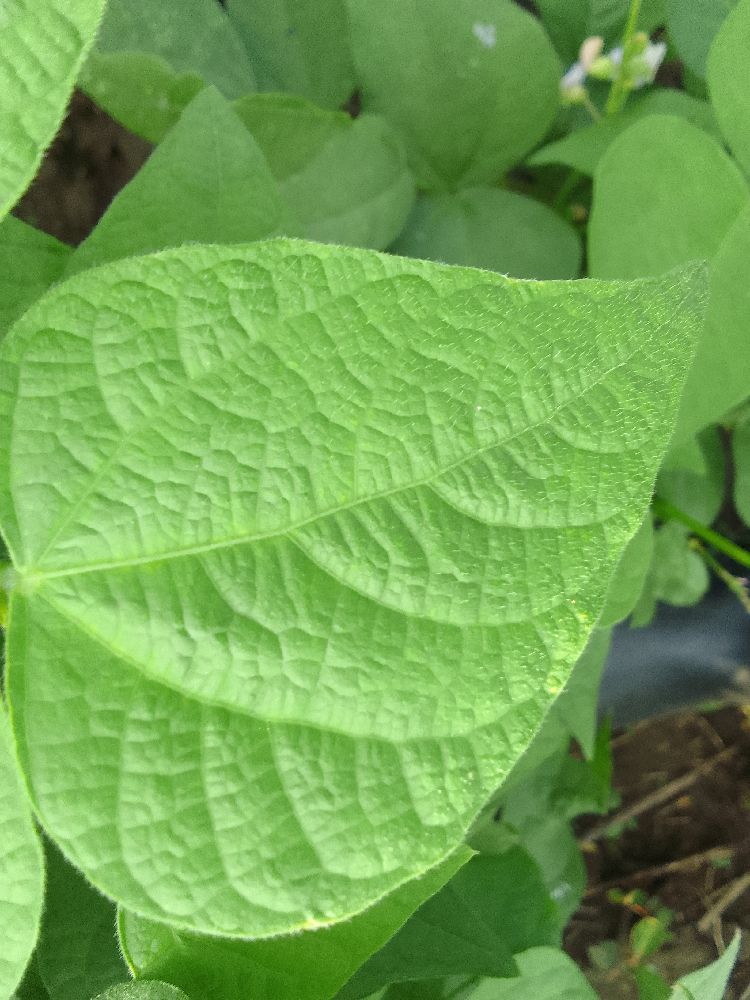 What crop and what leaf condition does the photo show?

common bean, healthy
